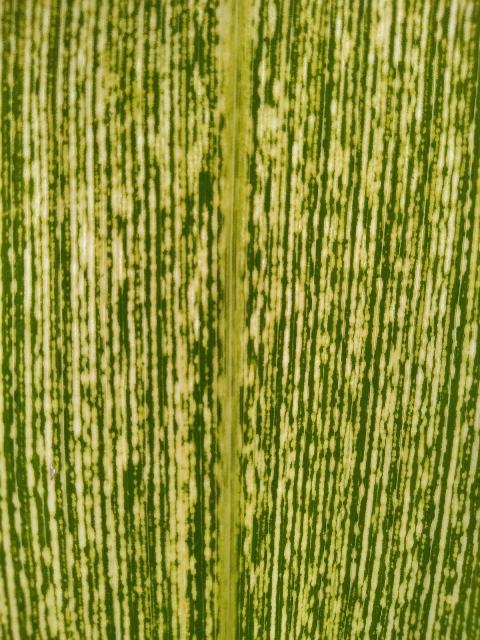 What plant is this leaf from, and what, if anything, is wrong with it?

maize, maize streak virus
